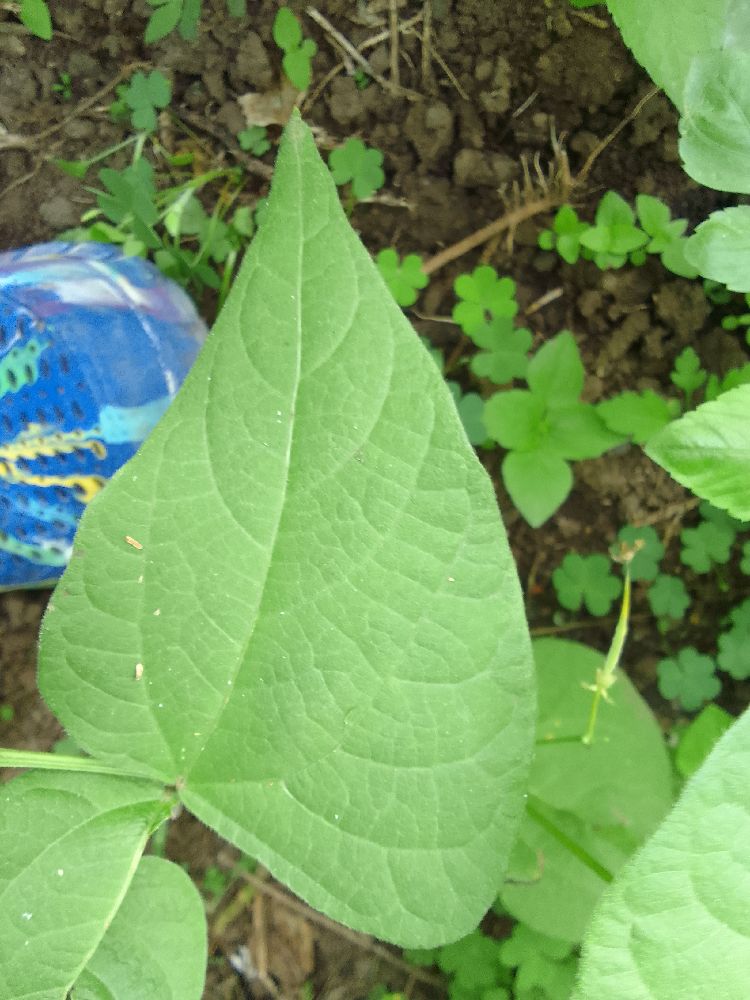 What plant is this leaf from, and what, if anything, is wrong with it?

common bean, healthy
